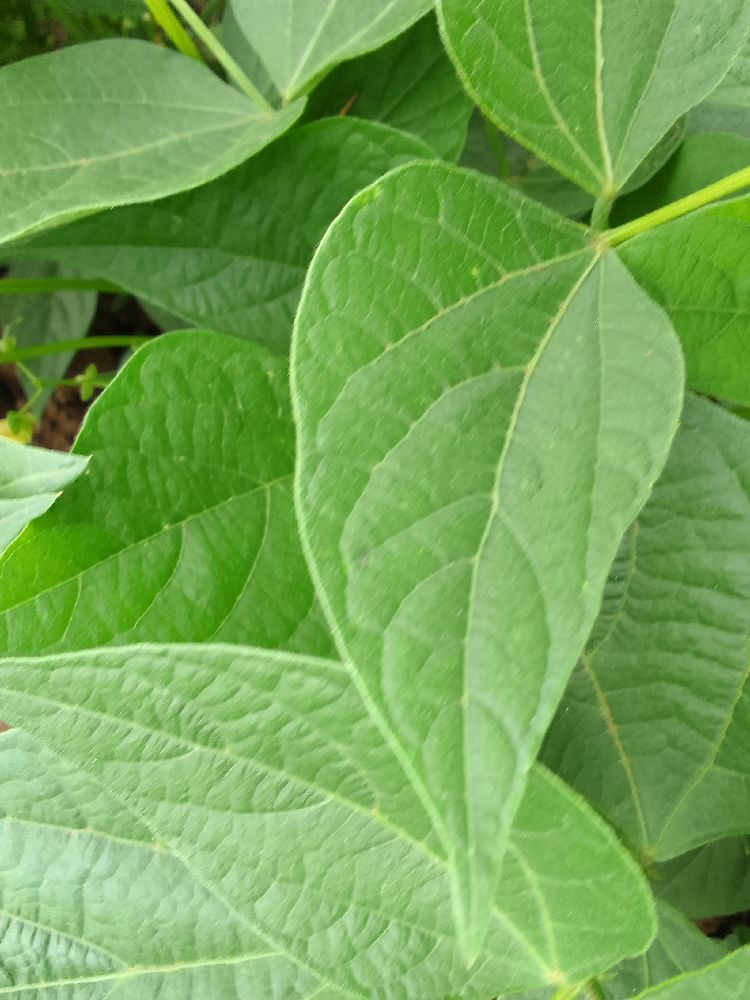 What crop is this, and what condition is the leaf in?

common bean, healthy
